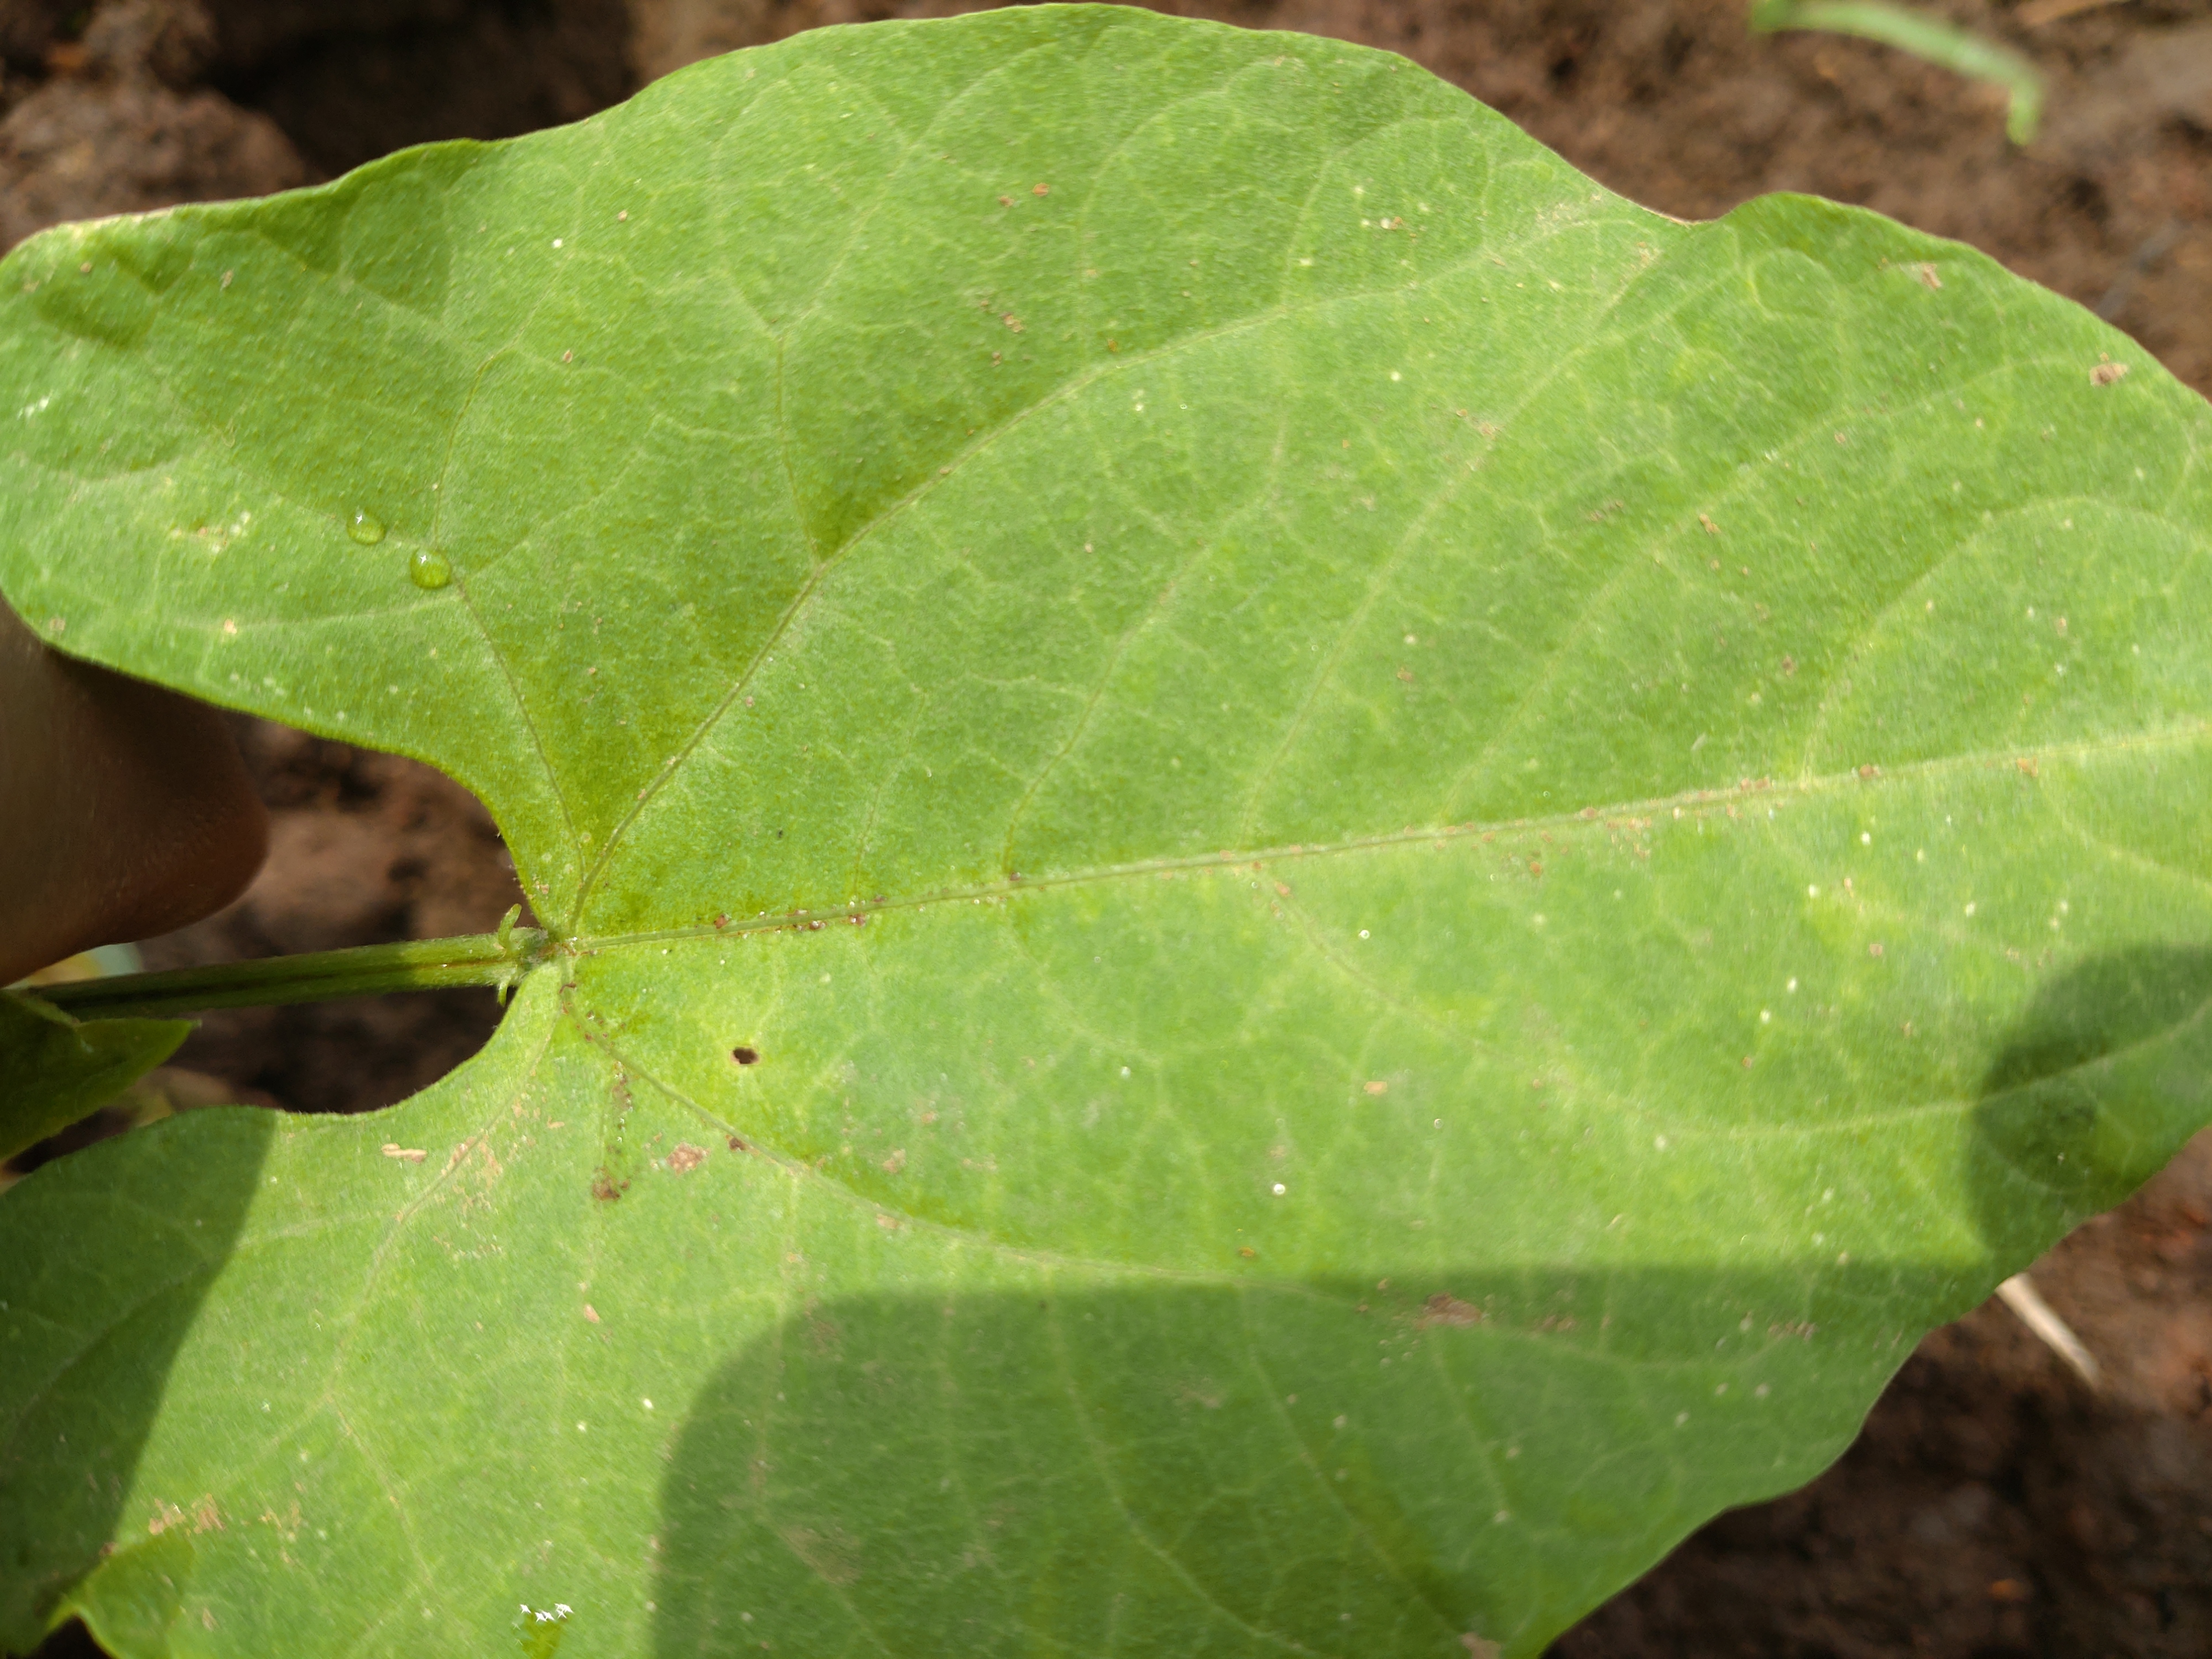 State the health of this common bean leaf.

healthy
